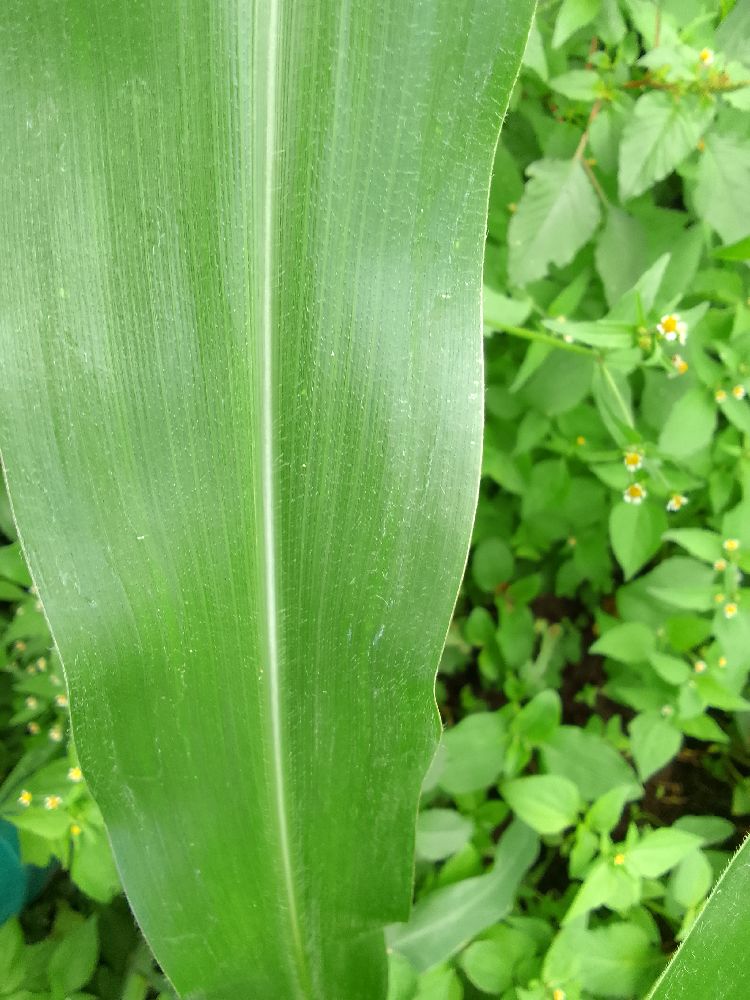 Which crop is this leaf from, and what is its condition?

maize, healthy
